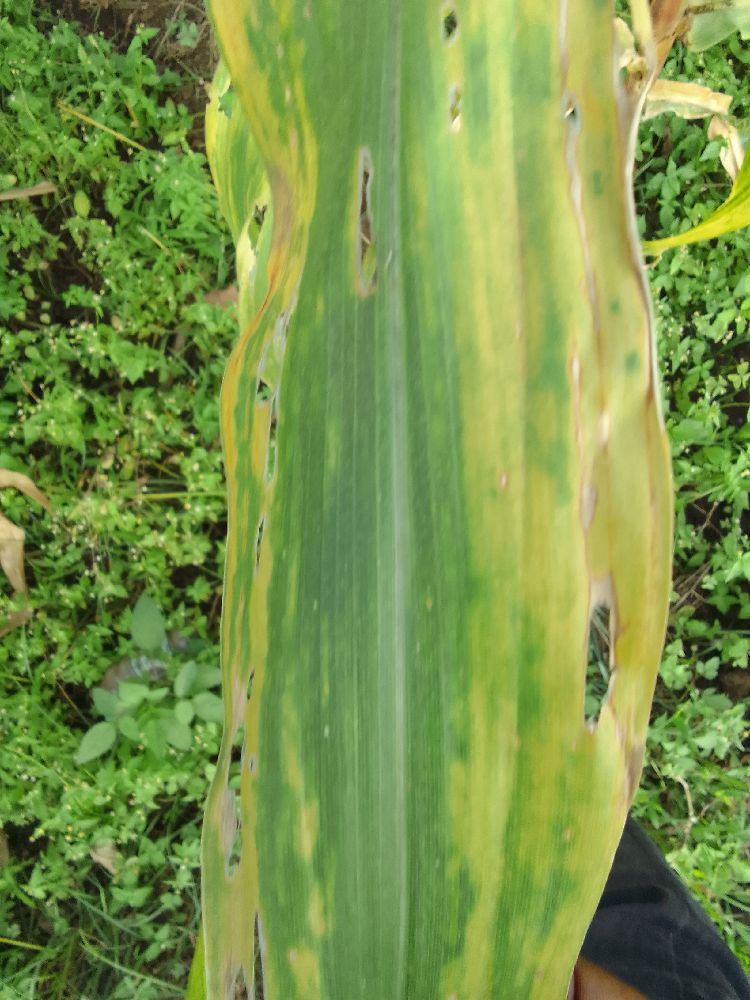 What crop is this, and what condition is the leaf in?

maize, maize lethal necrosis
